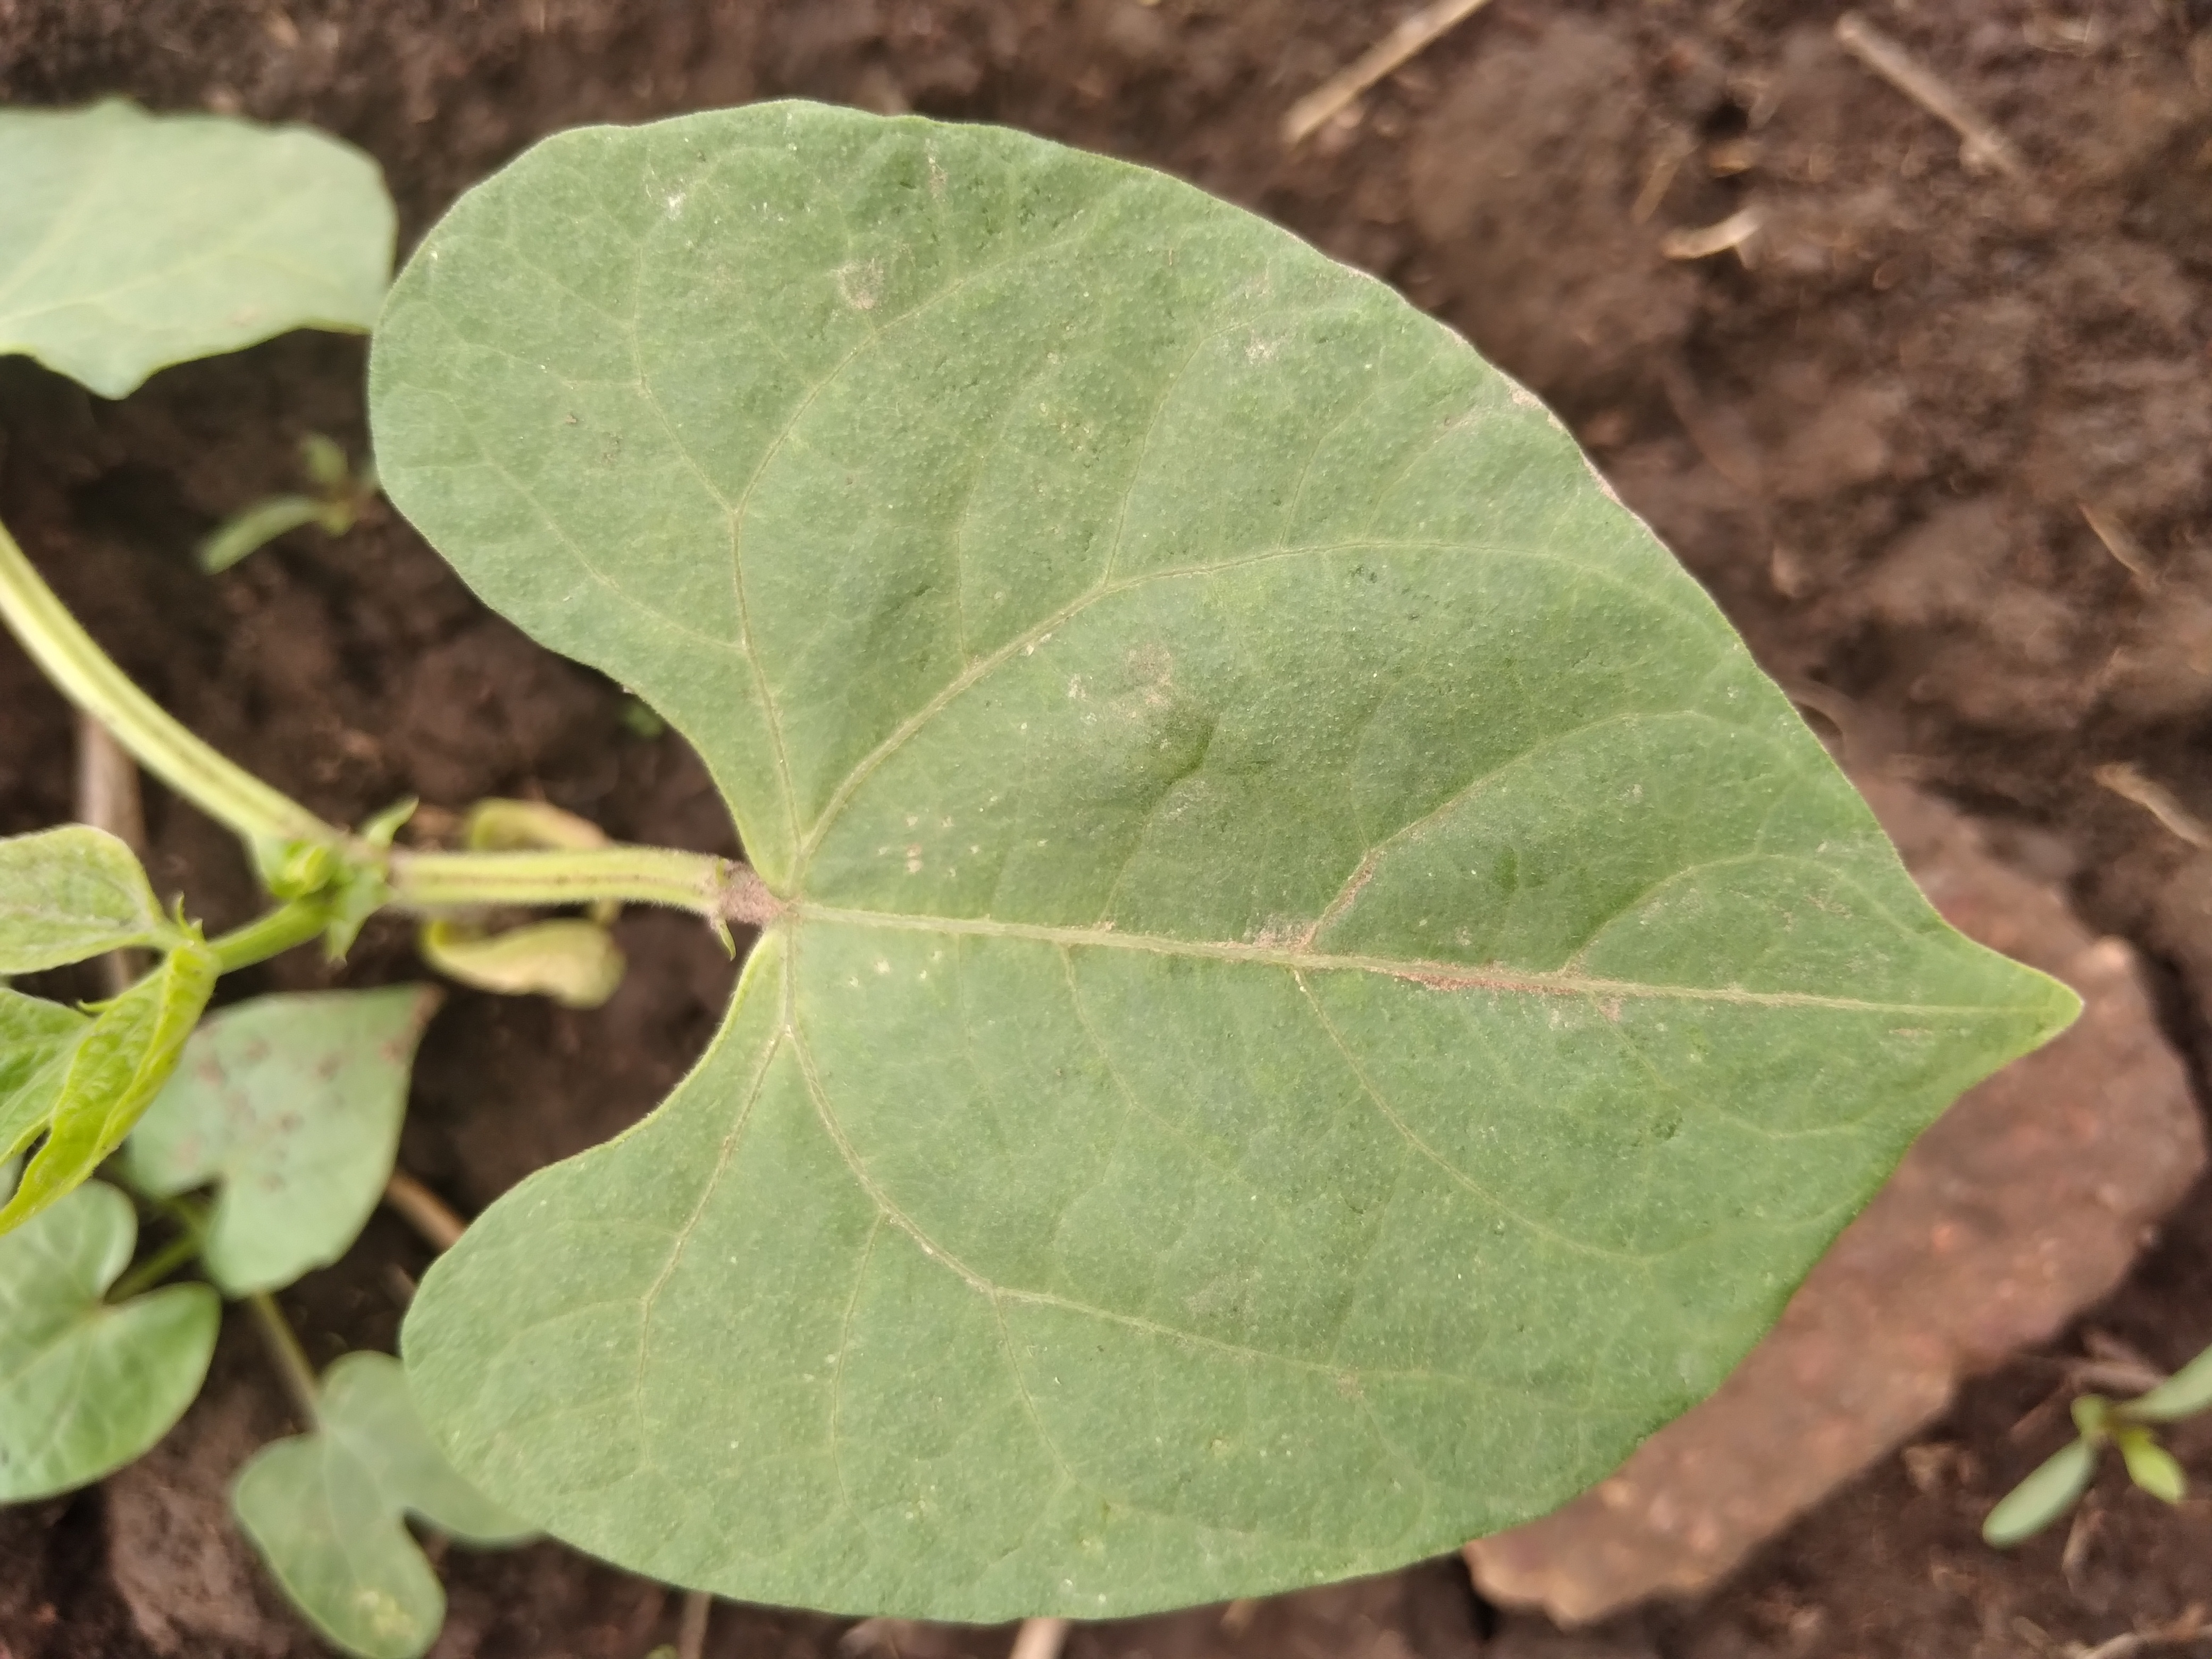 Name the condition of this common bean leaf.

healthy
